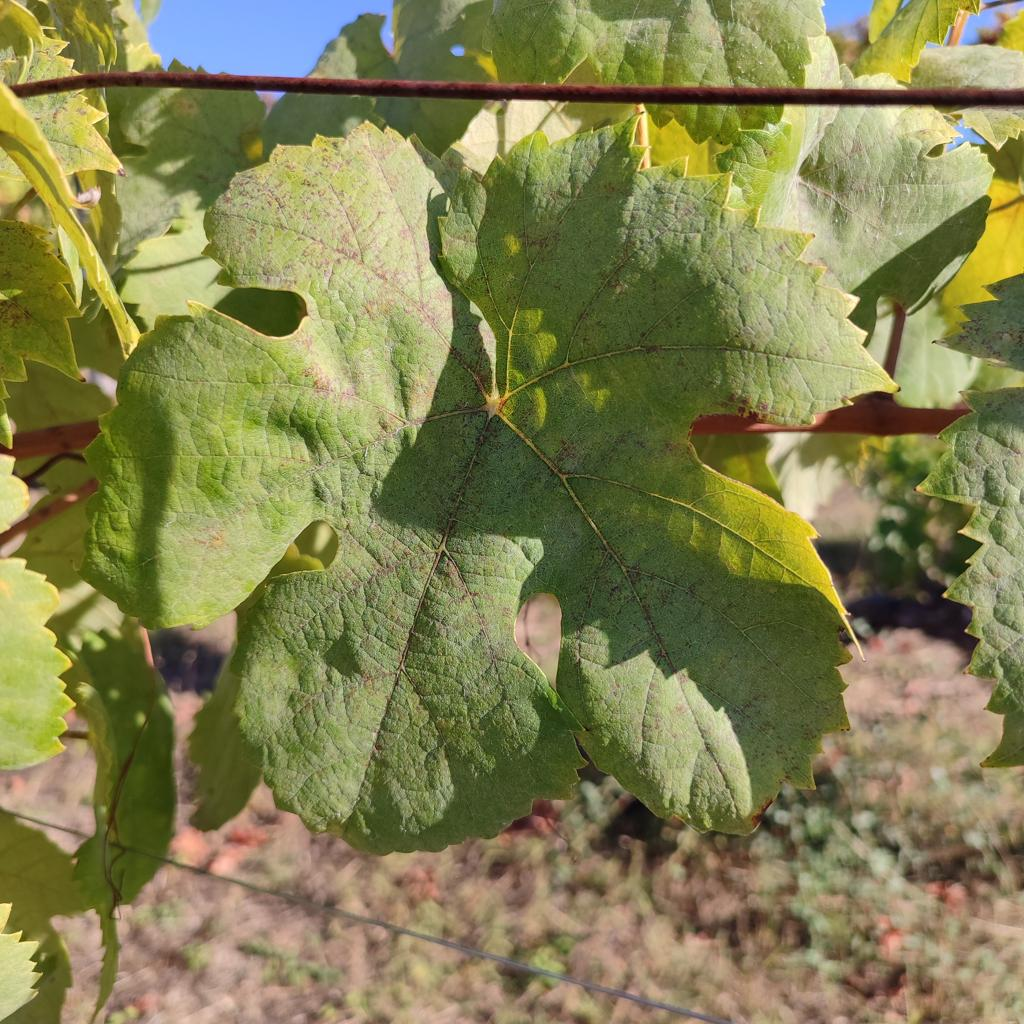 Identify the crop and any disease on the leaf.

grapevine, powdery mildew
